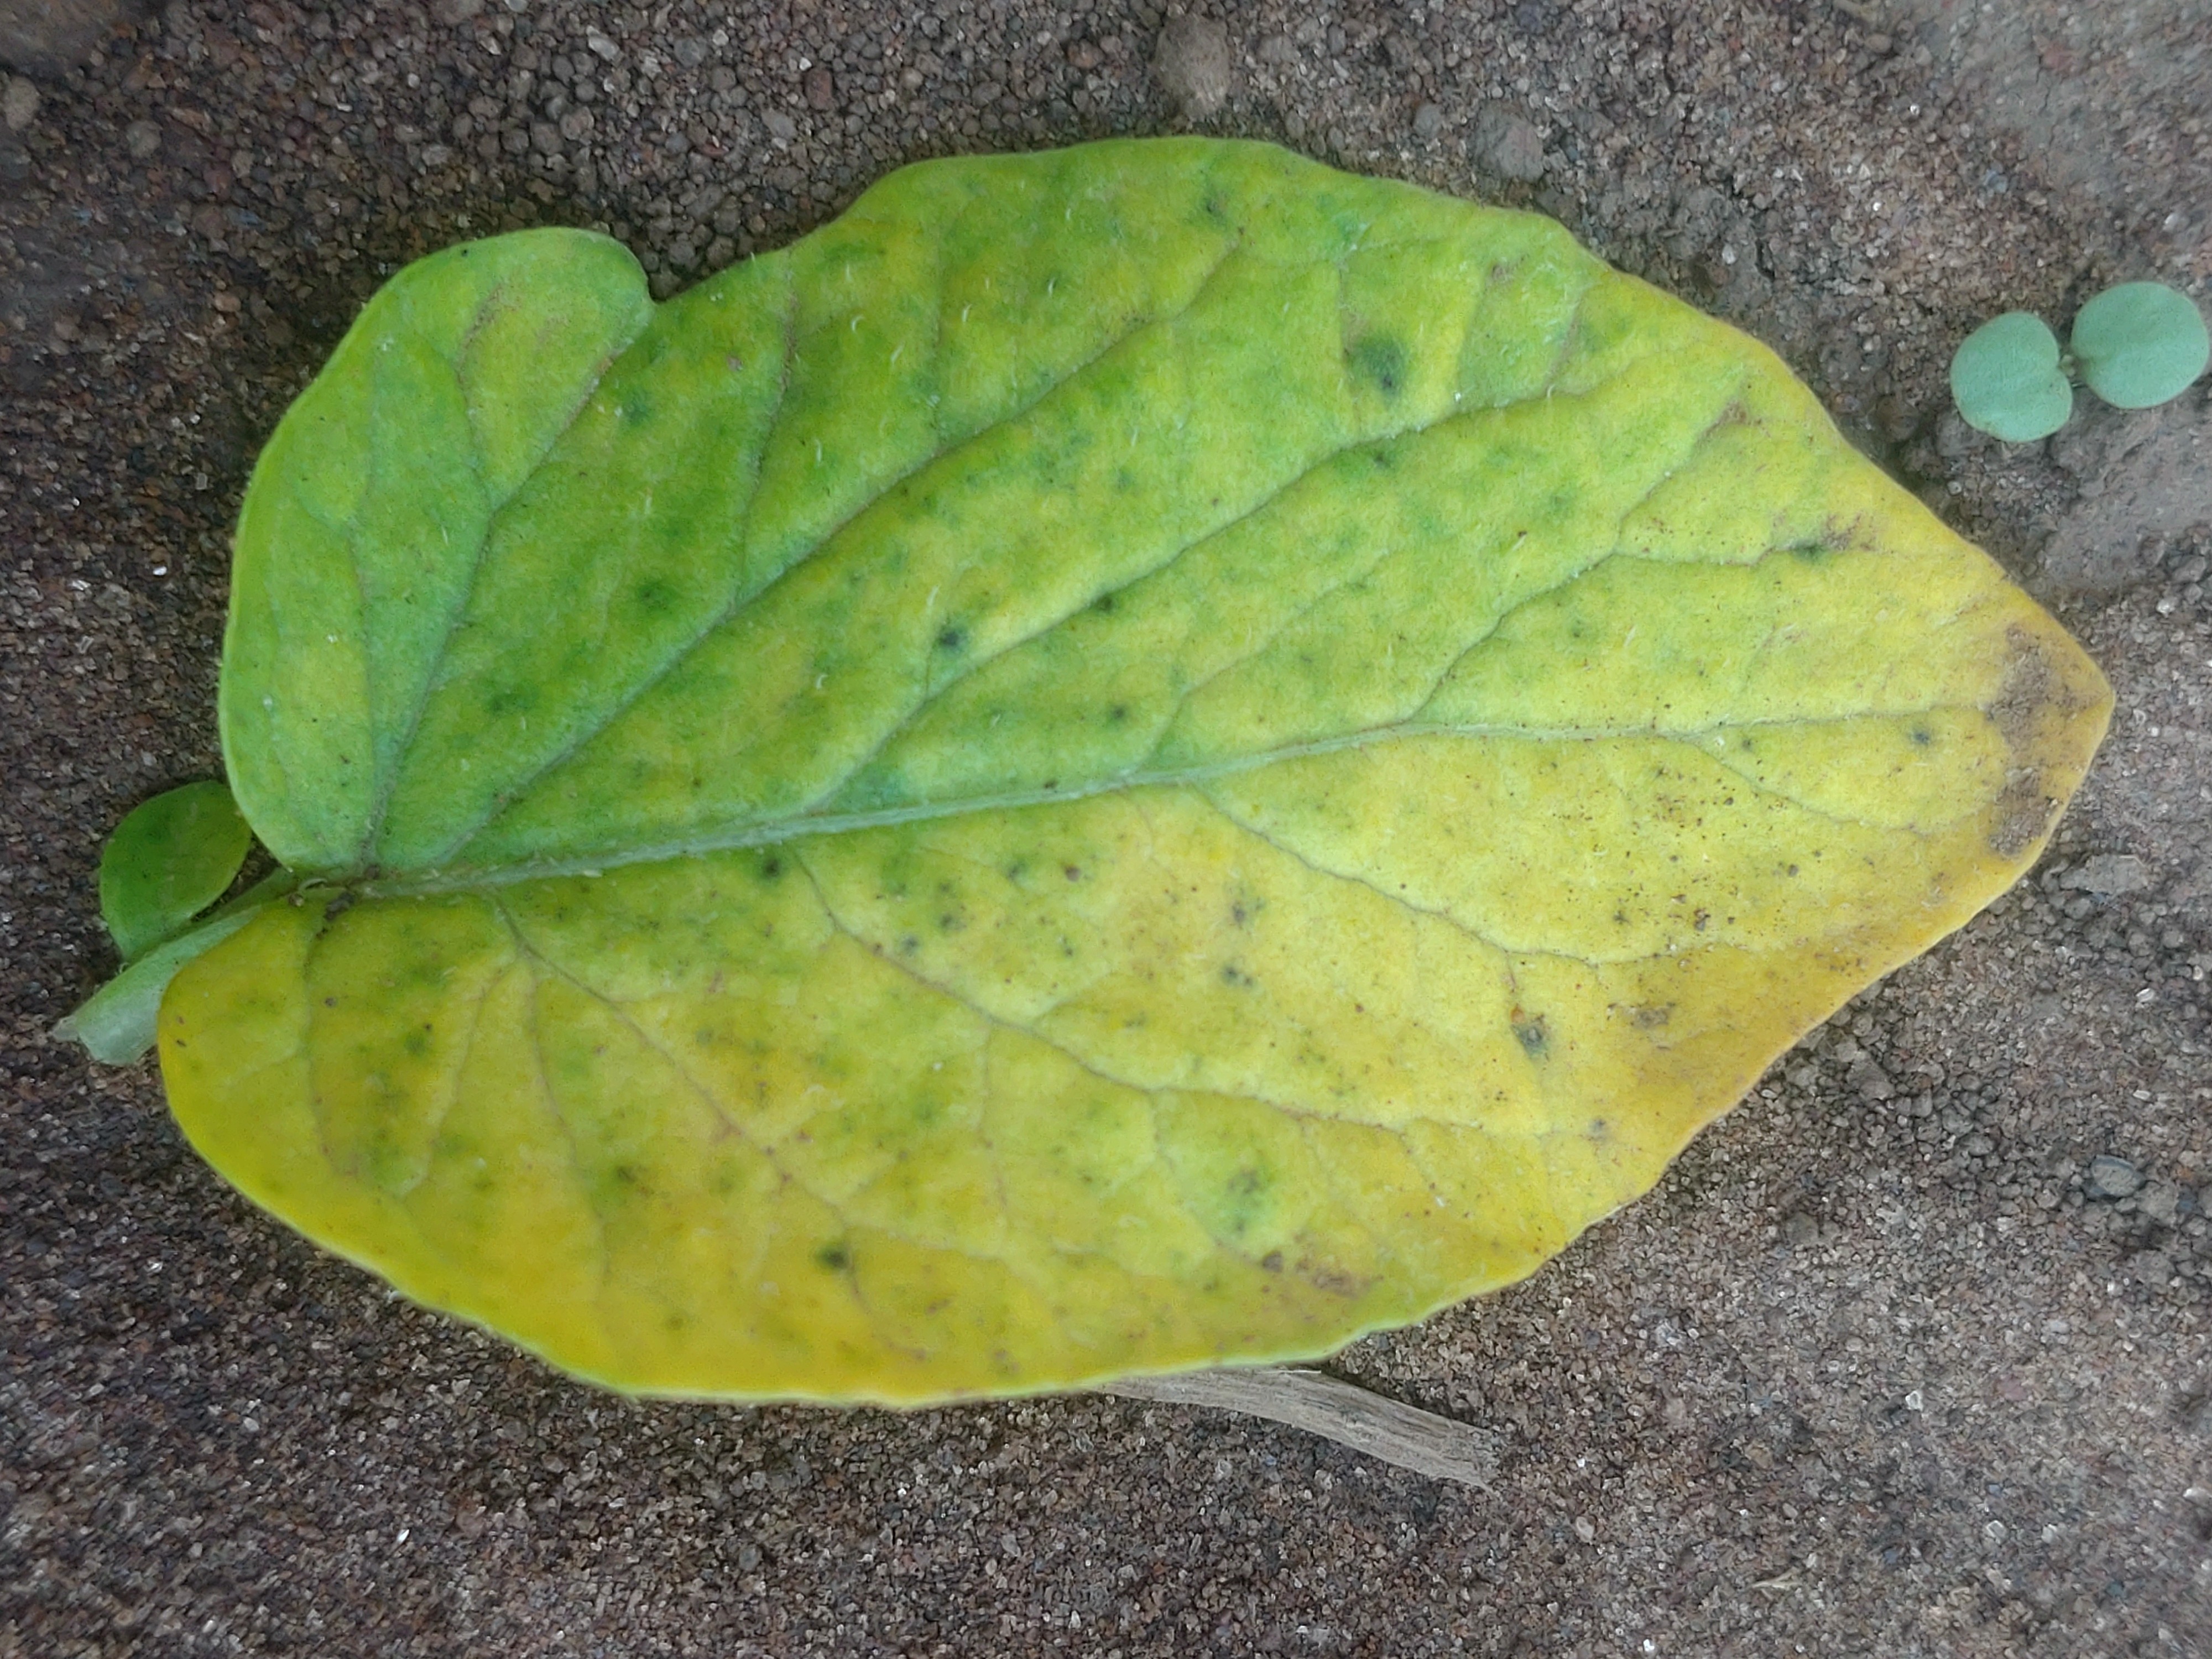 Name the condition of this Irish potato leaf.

late blight
